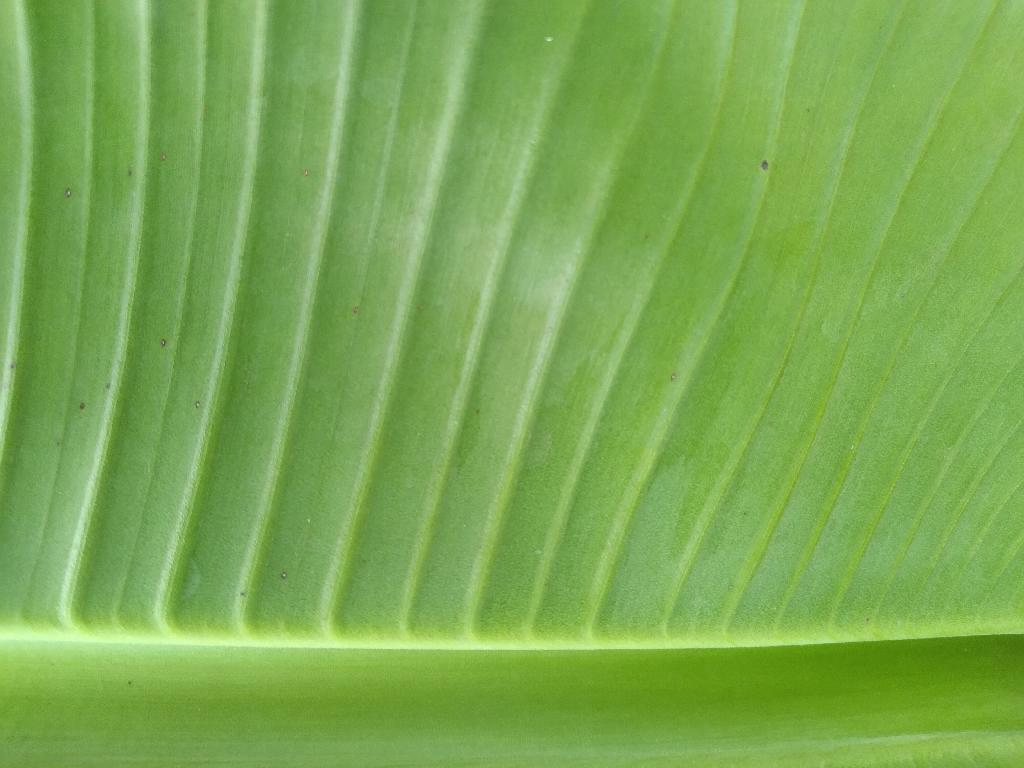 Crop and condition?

banana, healthy
